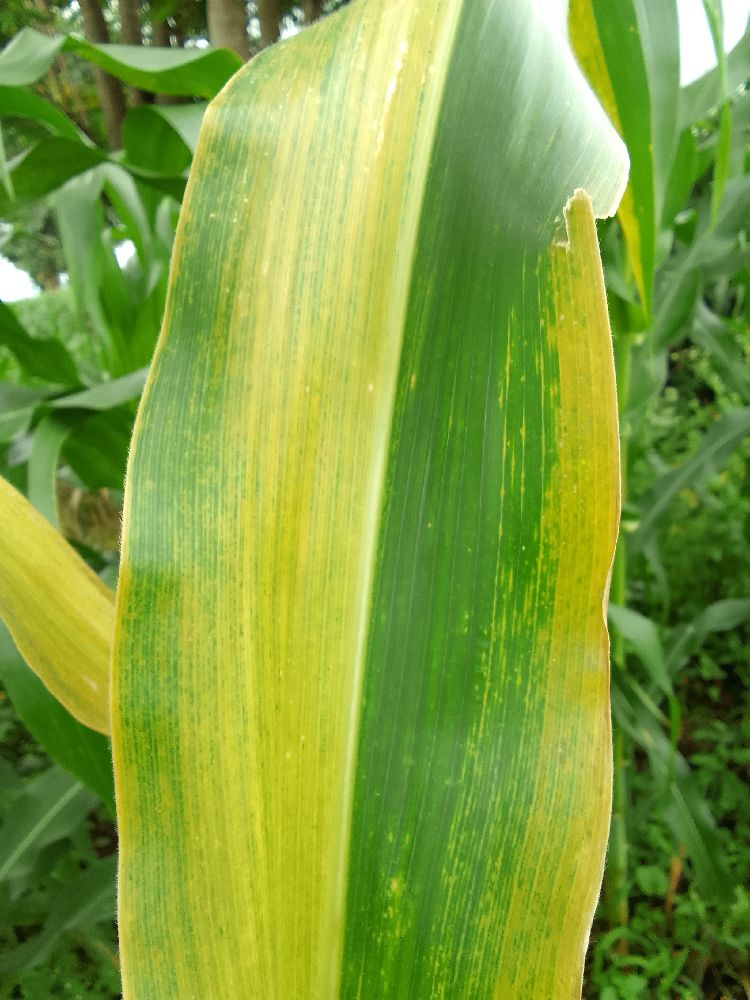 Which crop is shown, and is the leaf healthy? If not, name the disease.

maize, maize lethal necrosis
